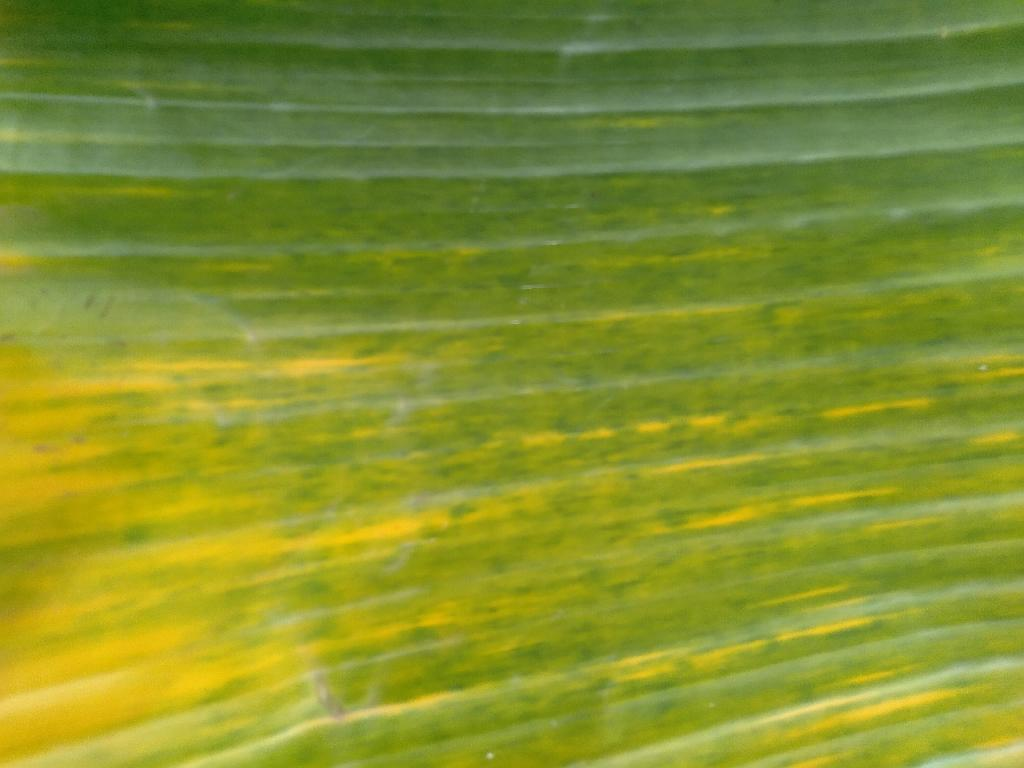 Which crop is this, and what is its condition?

banana, fusarium wilt race 1
